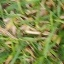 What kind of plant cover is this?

grass
